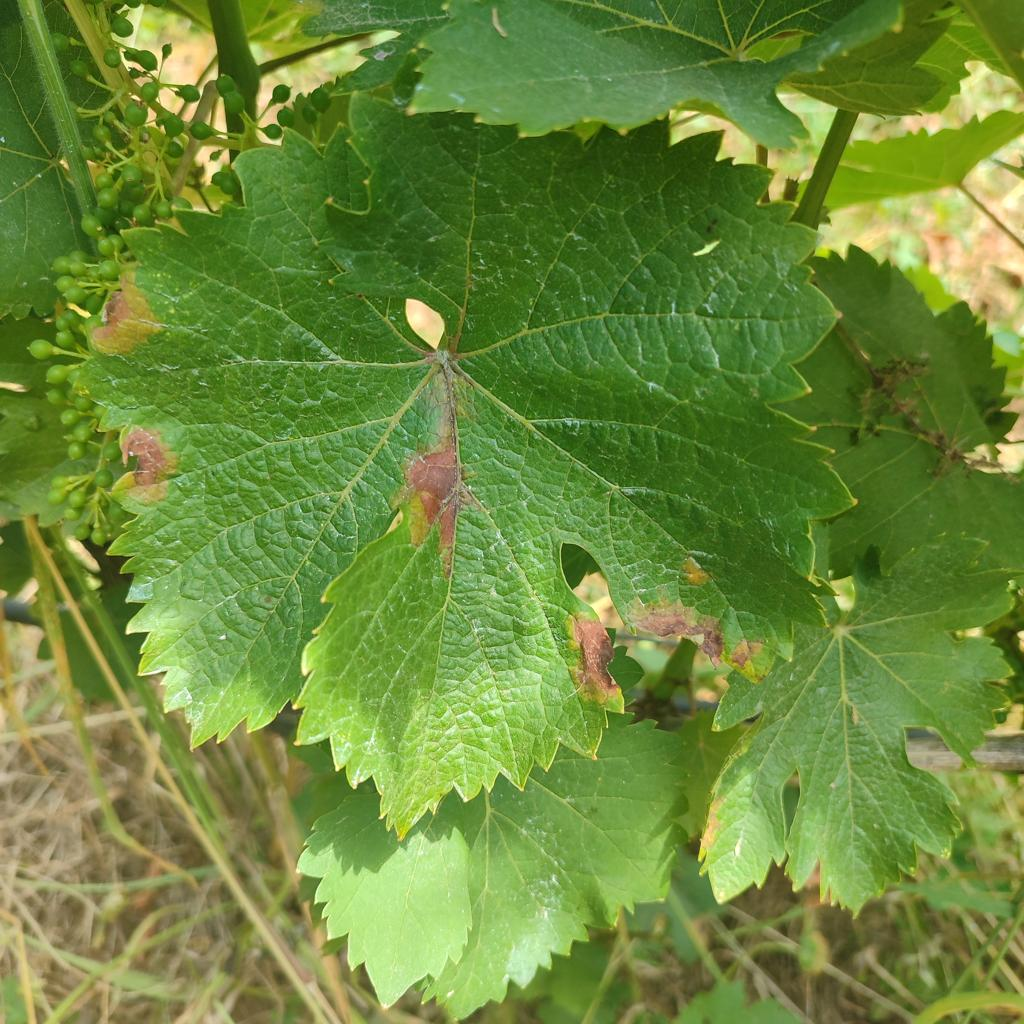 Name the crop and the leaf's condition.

grapevine, downy mildew
